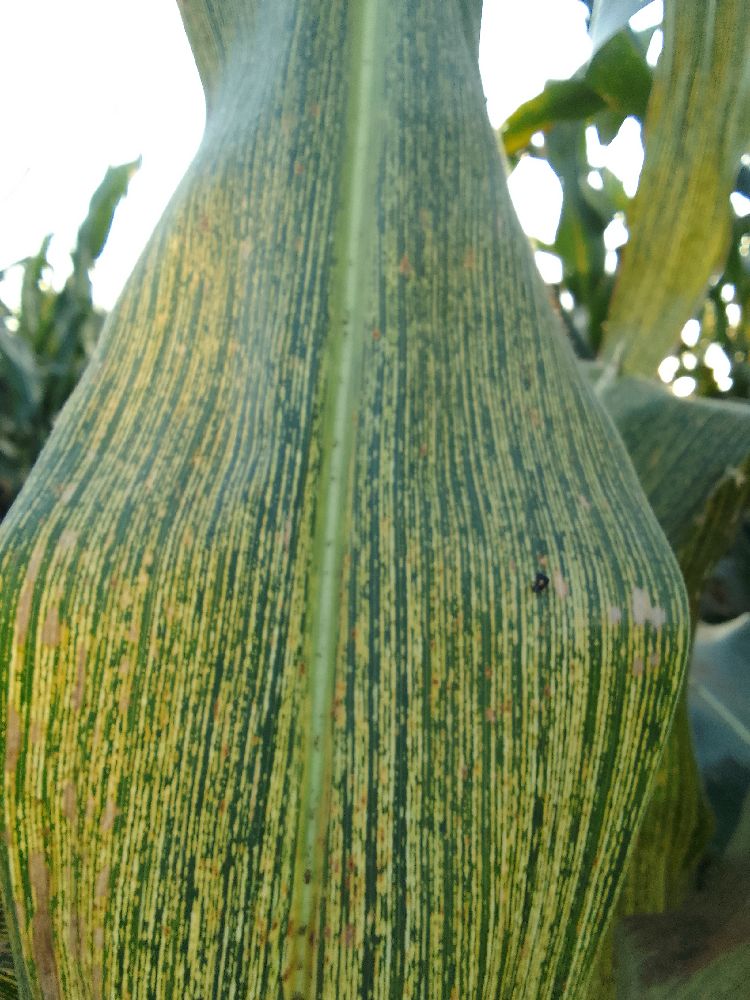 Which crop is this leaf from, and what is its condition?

maize, maize streak virus
